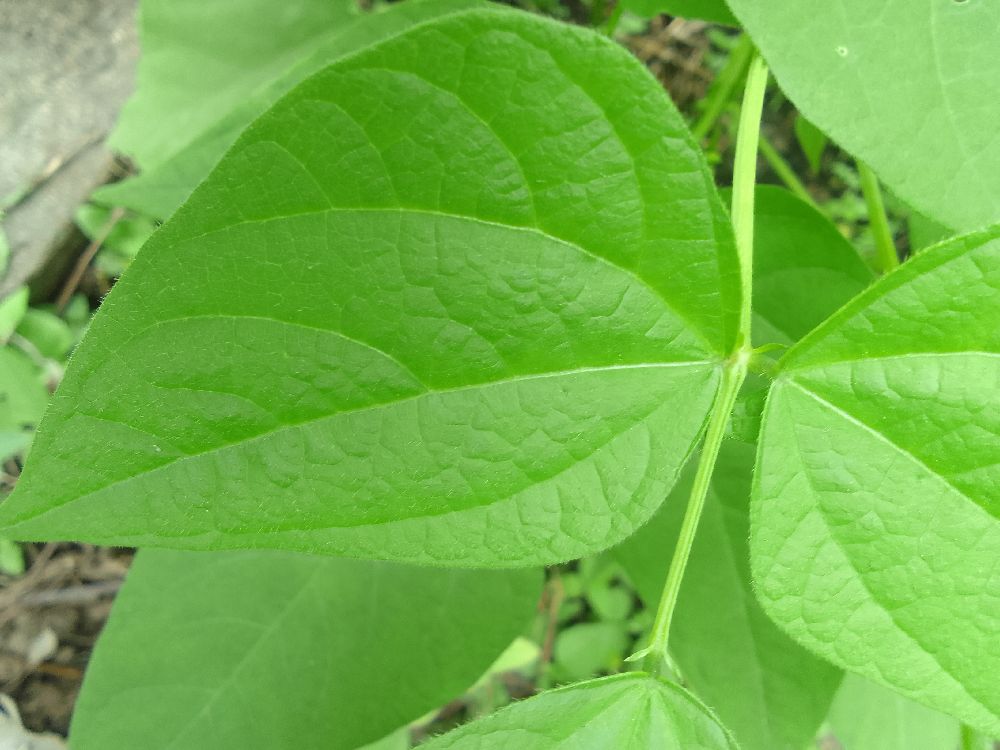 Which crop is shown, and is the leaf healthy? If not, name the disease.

common bean, healthy
